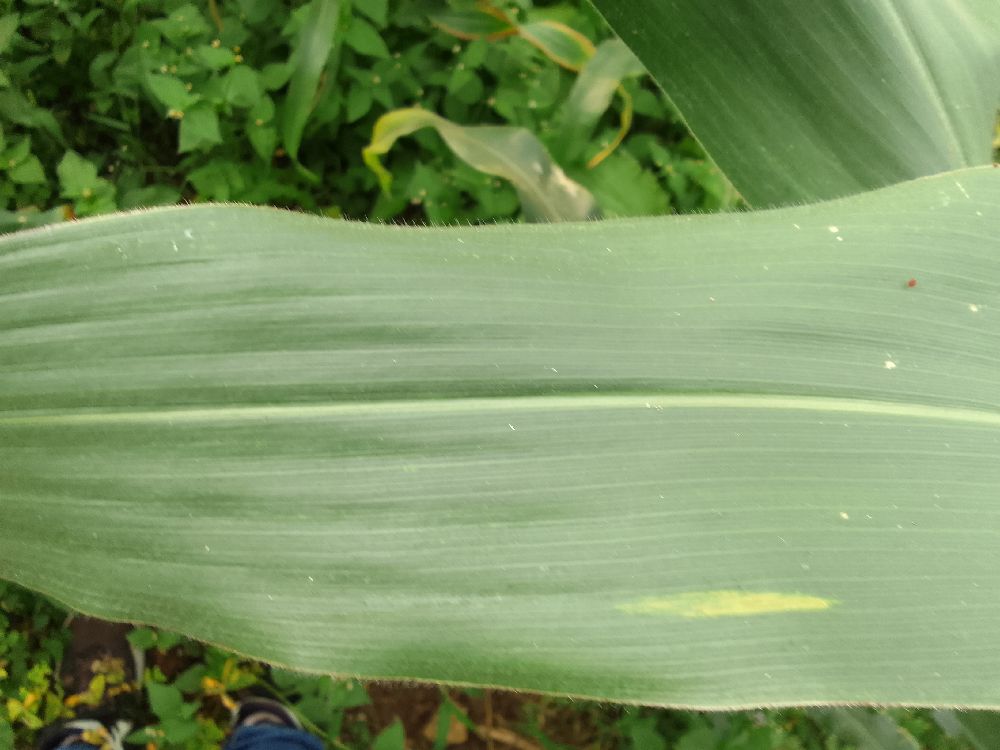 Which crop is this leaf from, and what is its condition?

maize, healthy
